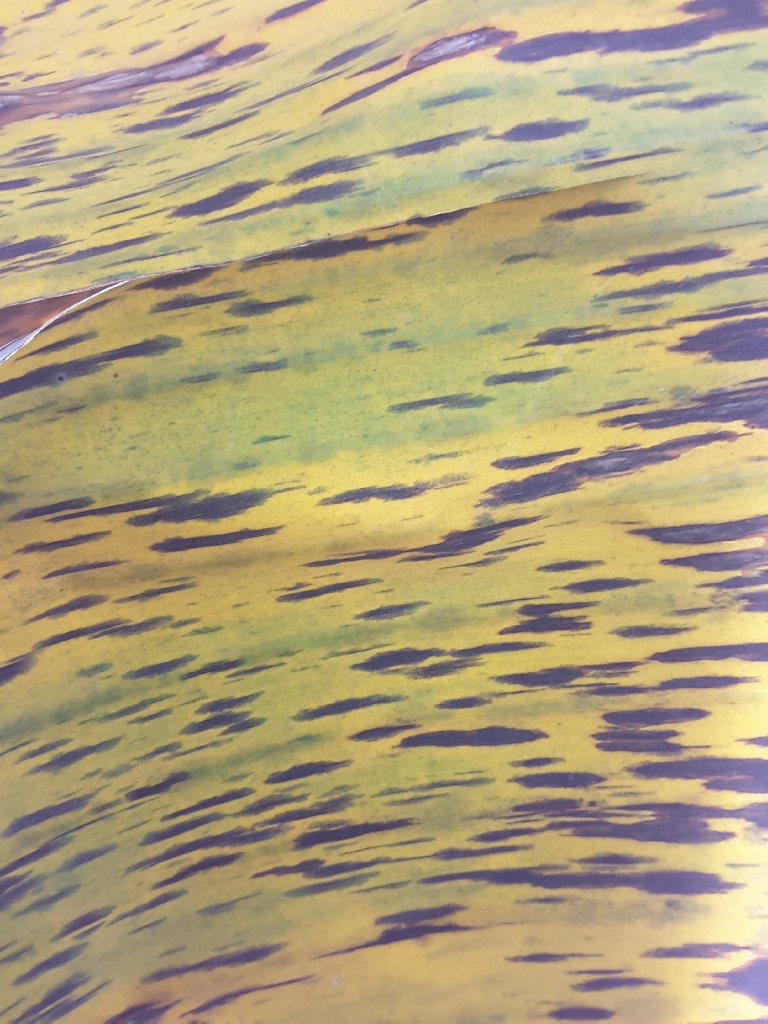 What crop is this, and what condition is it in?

banana, black sigatoka
